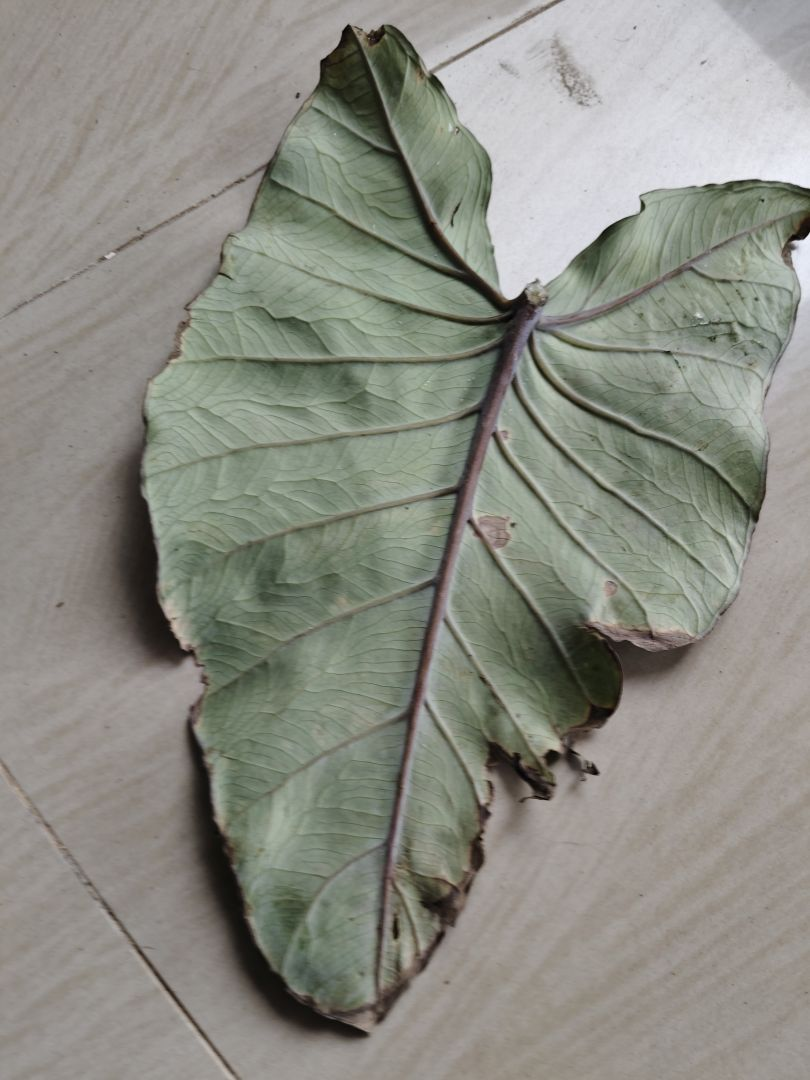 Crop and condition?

taro, leaf blight
